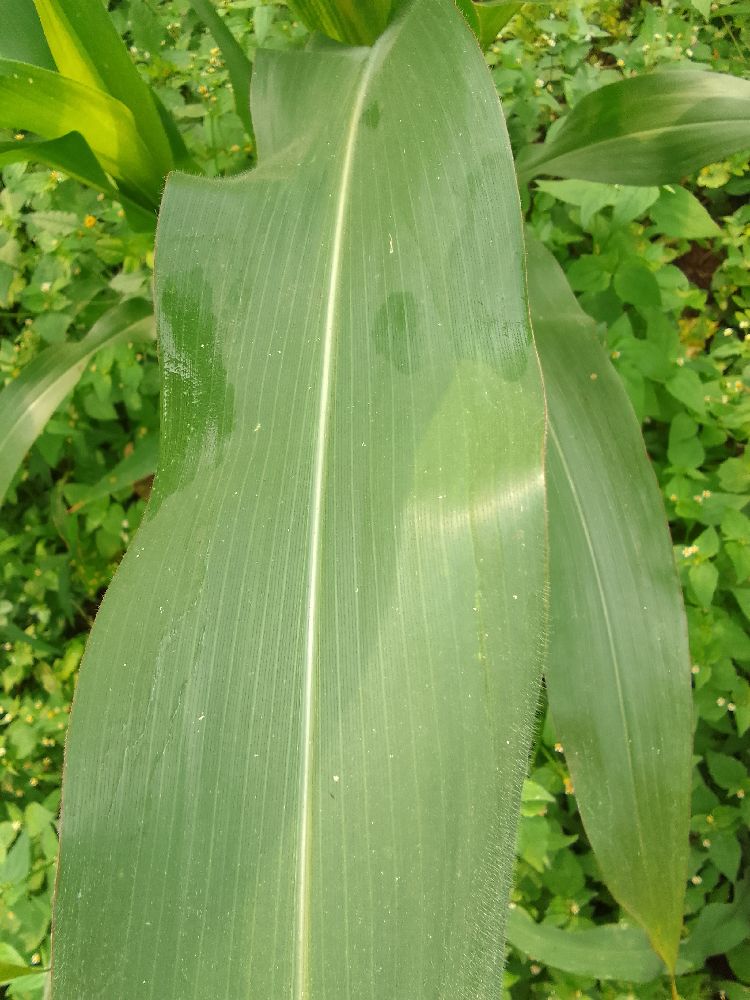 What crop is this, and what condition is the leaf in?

maize, healthy
